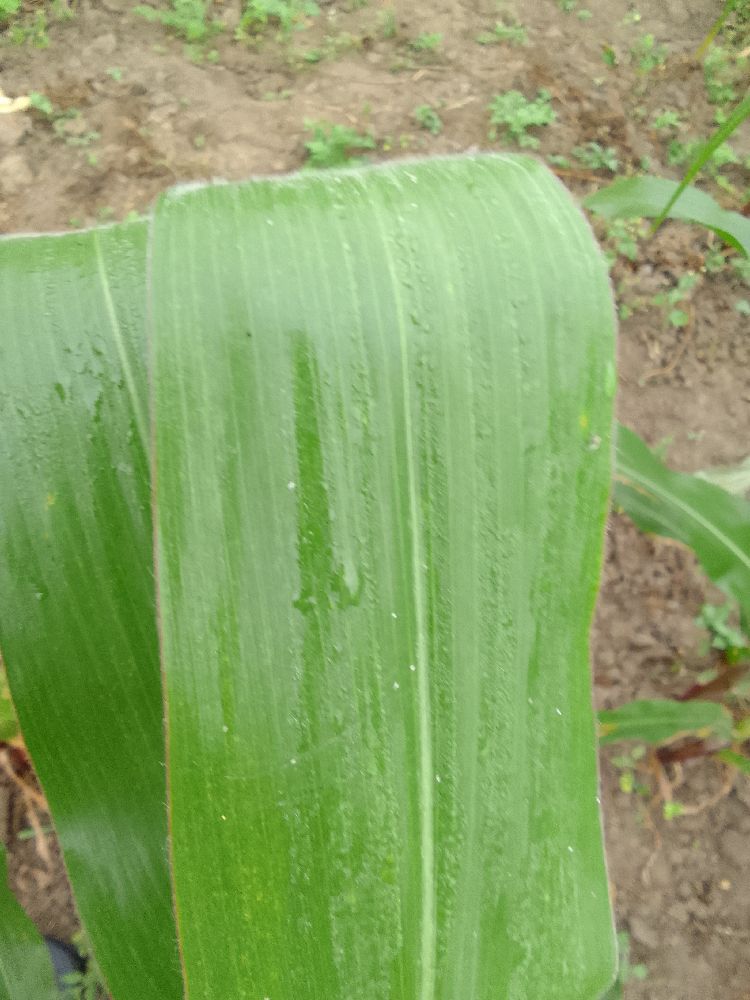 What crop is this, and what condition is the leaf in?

maize, healthy
